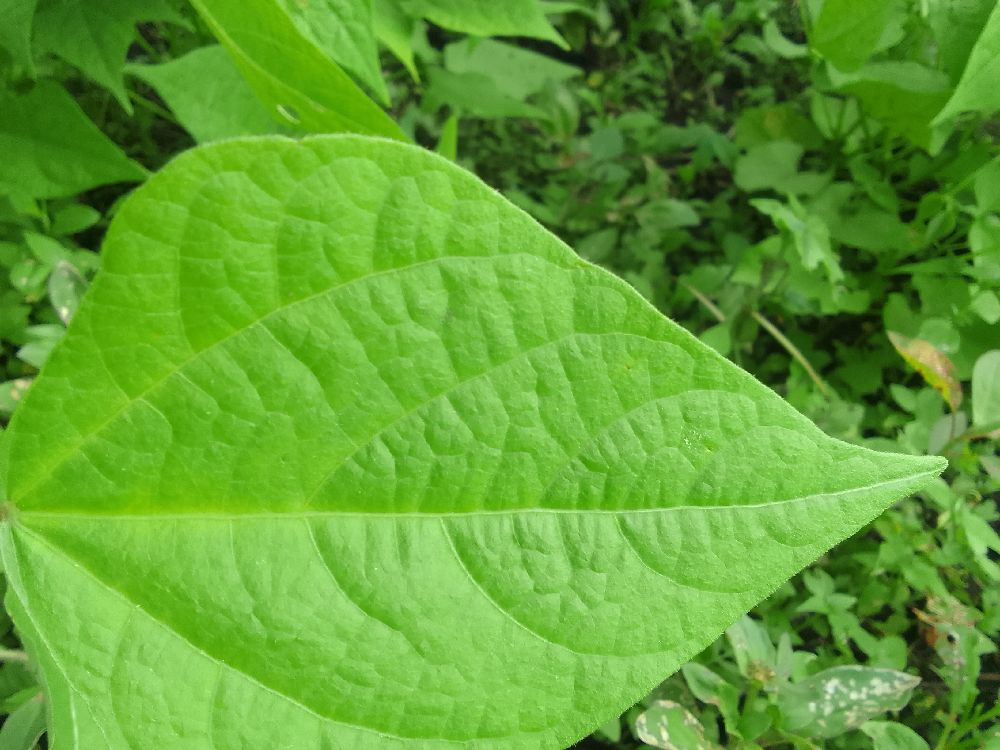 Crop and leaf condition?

common bean, healthy
